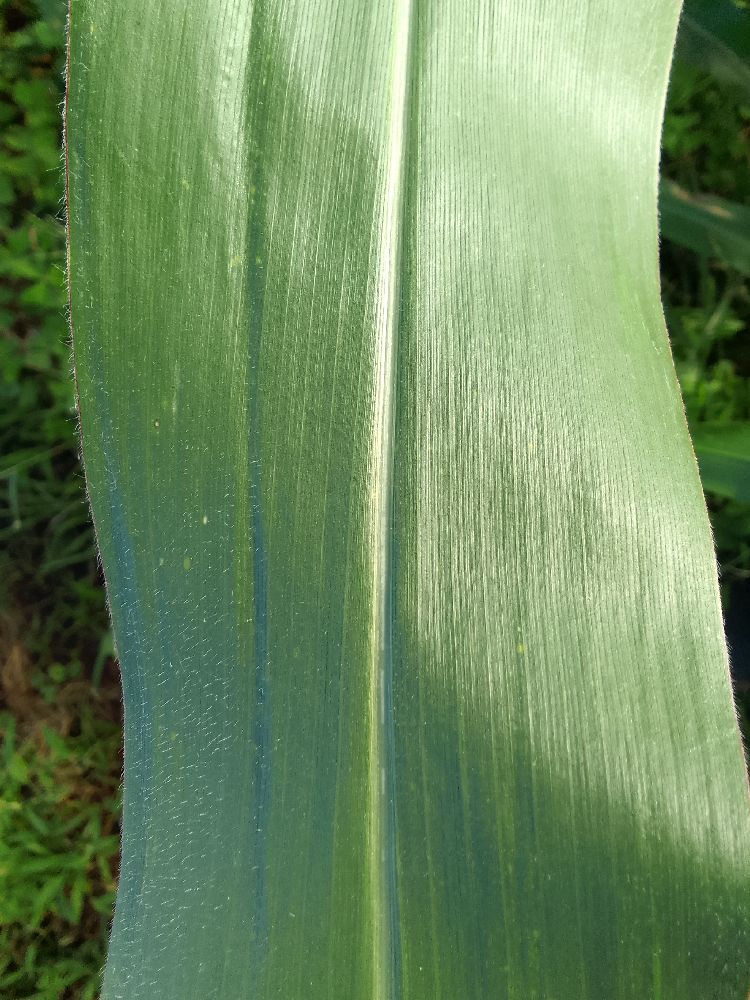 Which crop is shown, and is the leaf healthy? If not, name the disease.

maize, healthy
